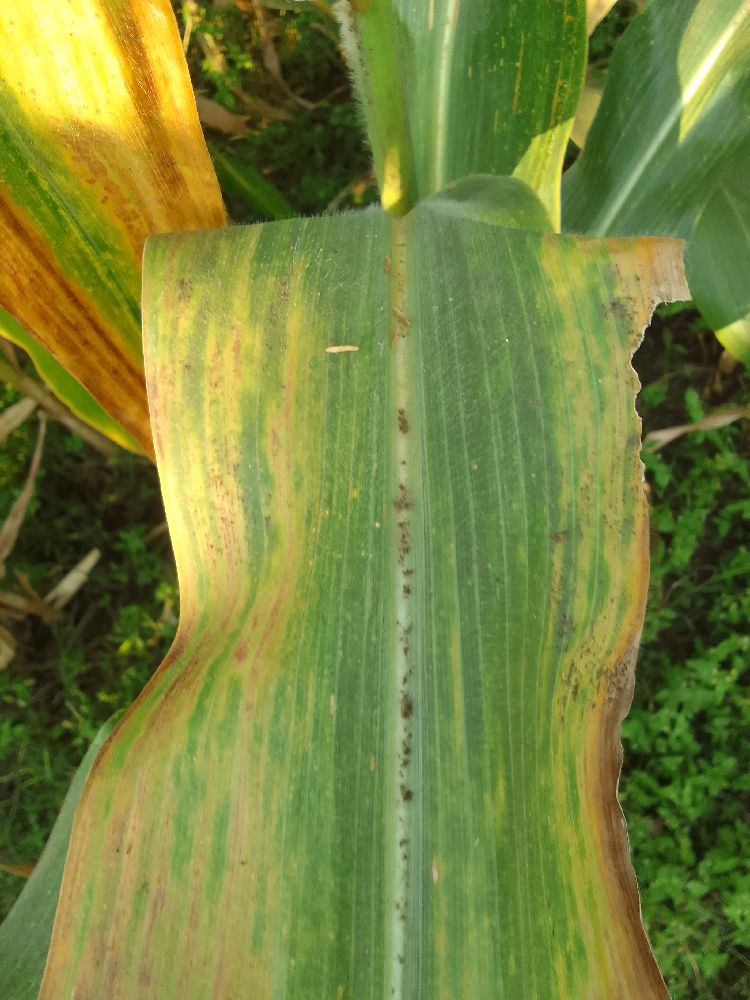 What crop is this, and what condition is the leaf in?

maize, maize lethal necrosis
